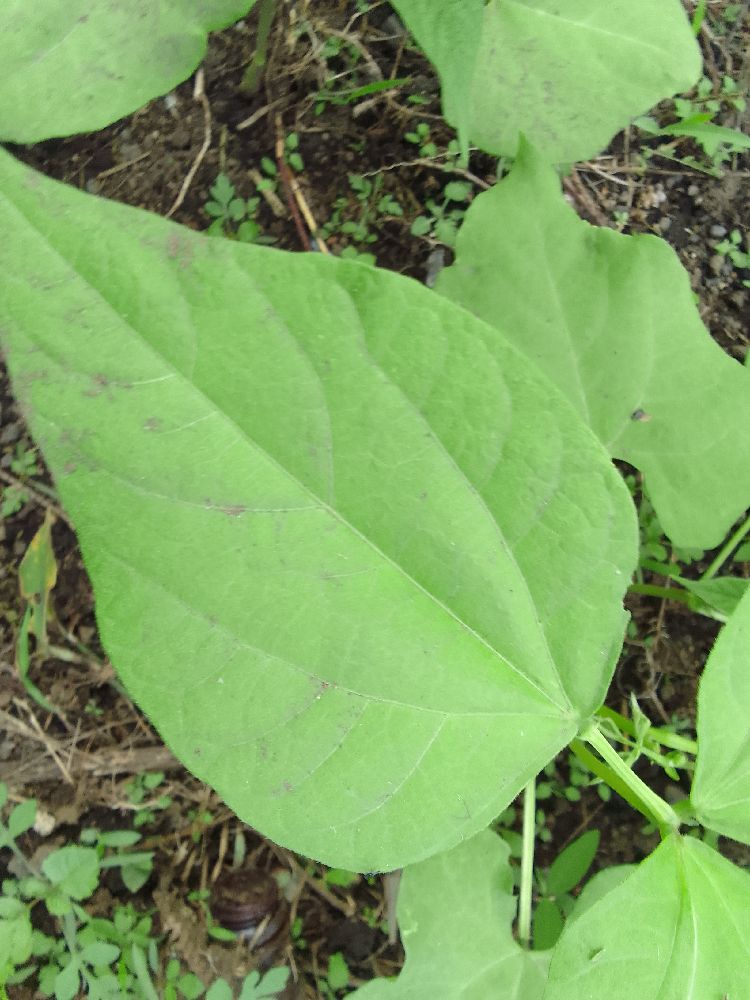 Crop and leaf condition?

common bean, healthy
